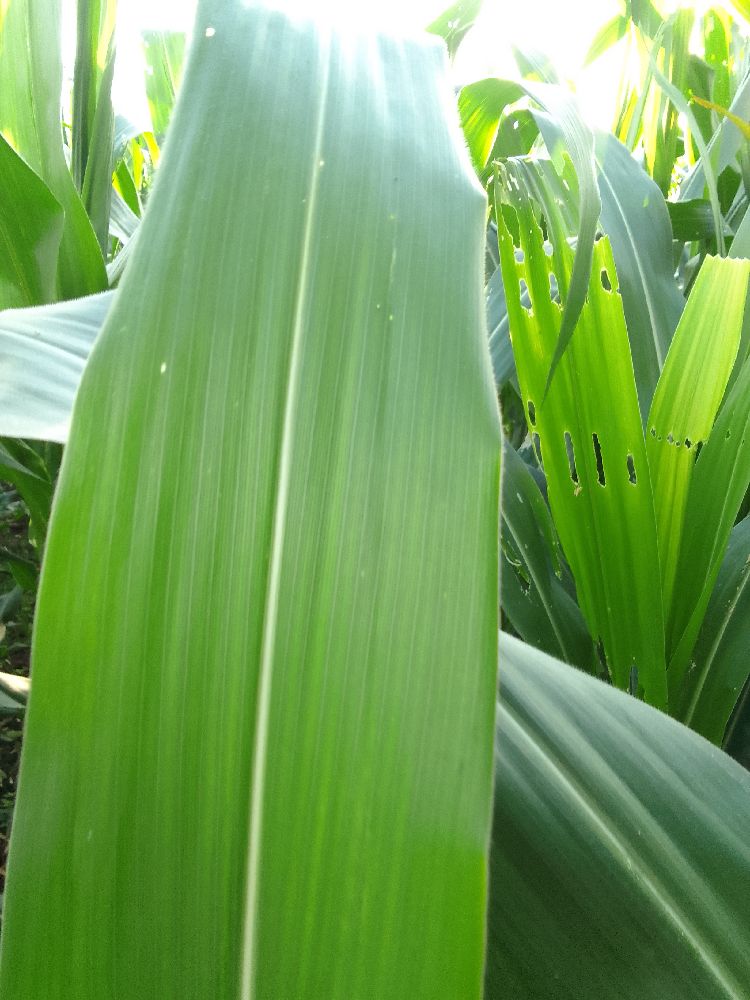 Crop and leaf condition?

maize, healthy
